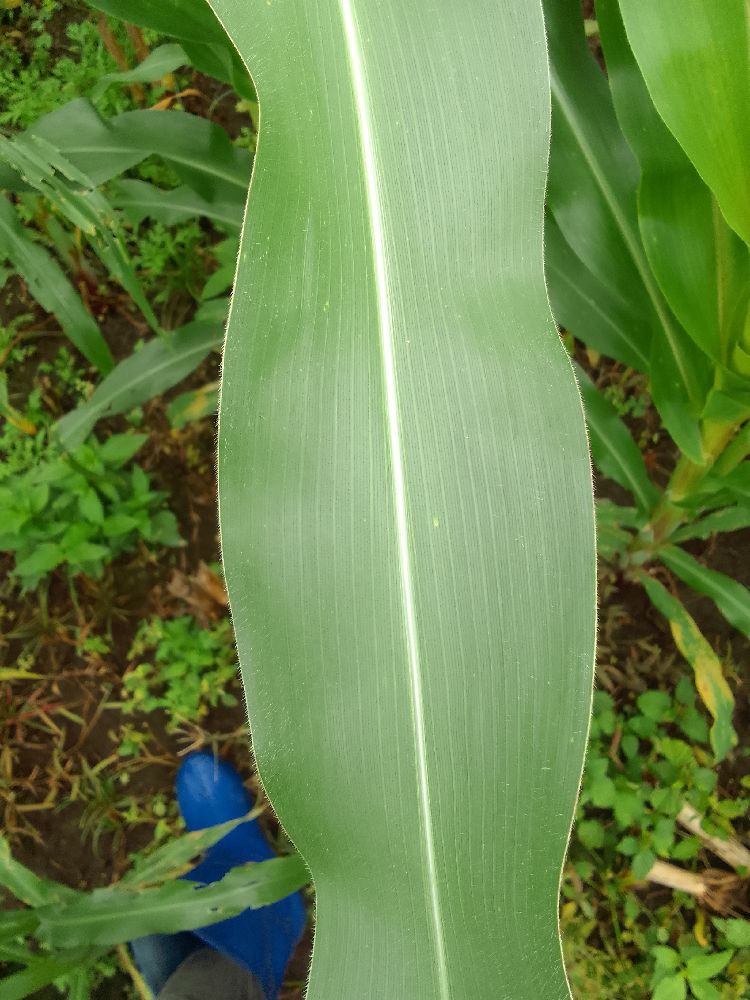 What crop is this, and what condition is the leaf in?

maize, healthy
